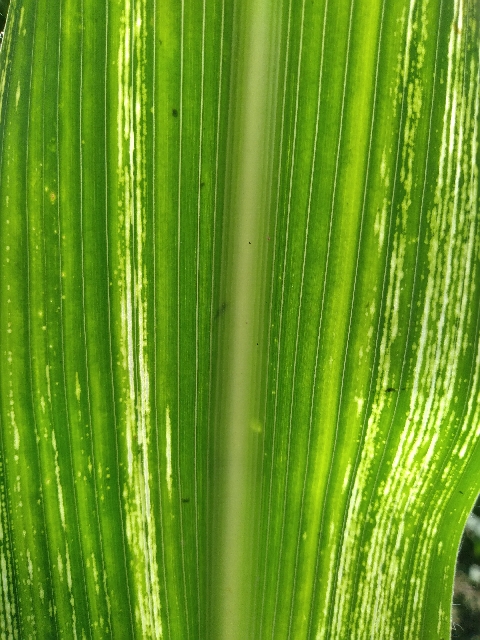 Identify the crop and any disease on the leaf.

maize, maize streak virus
